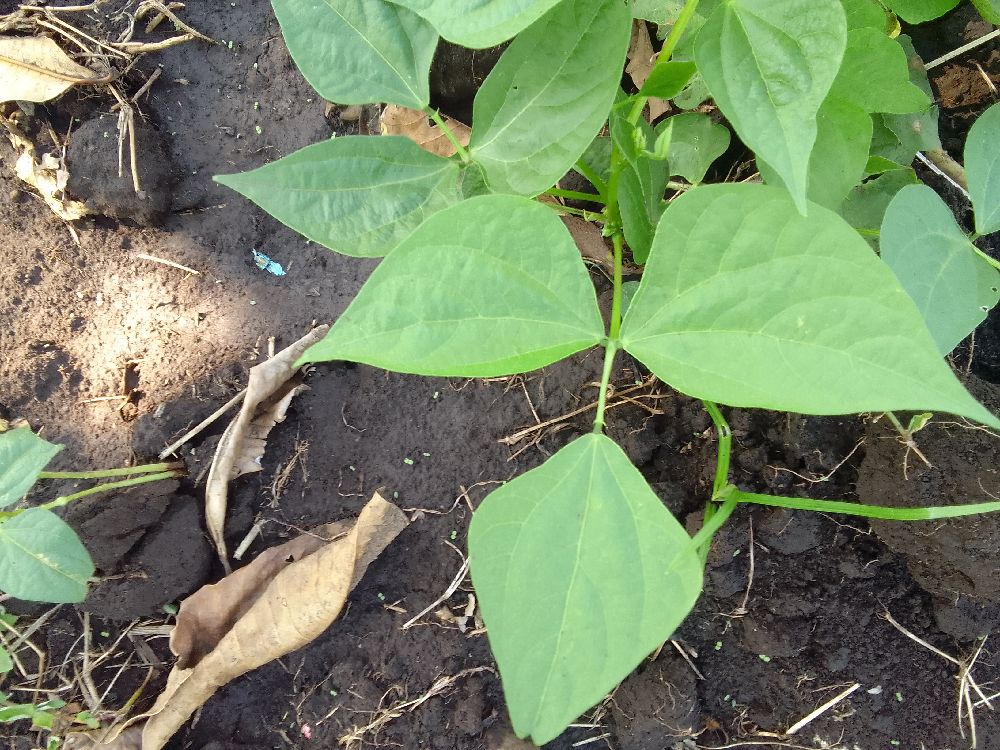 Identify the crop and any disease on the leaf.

common bean, healthy
